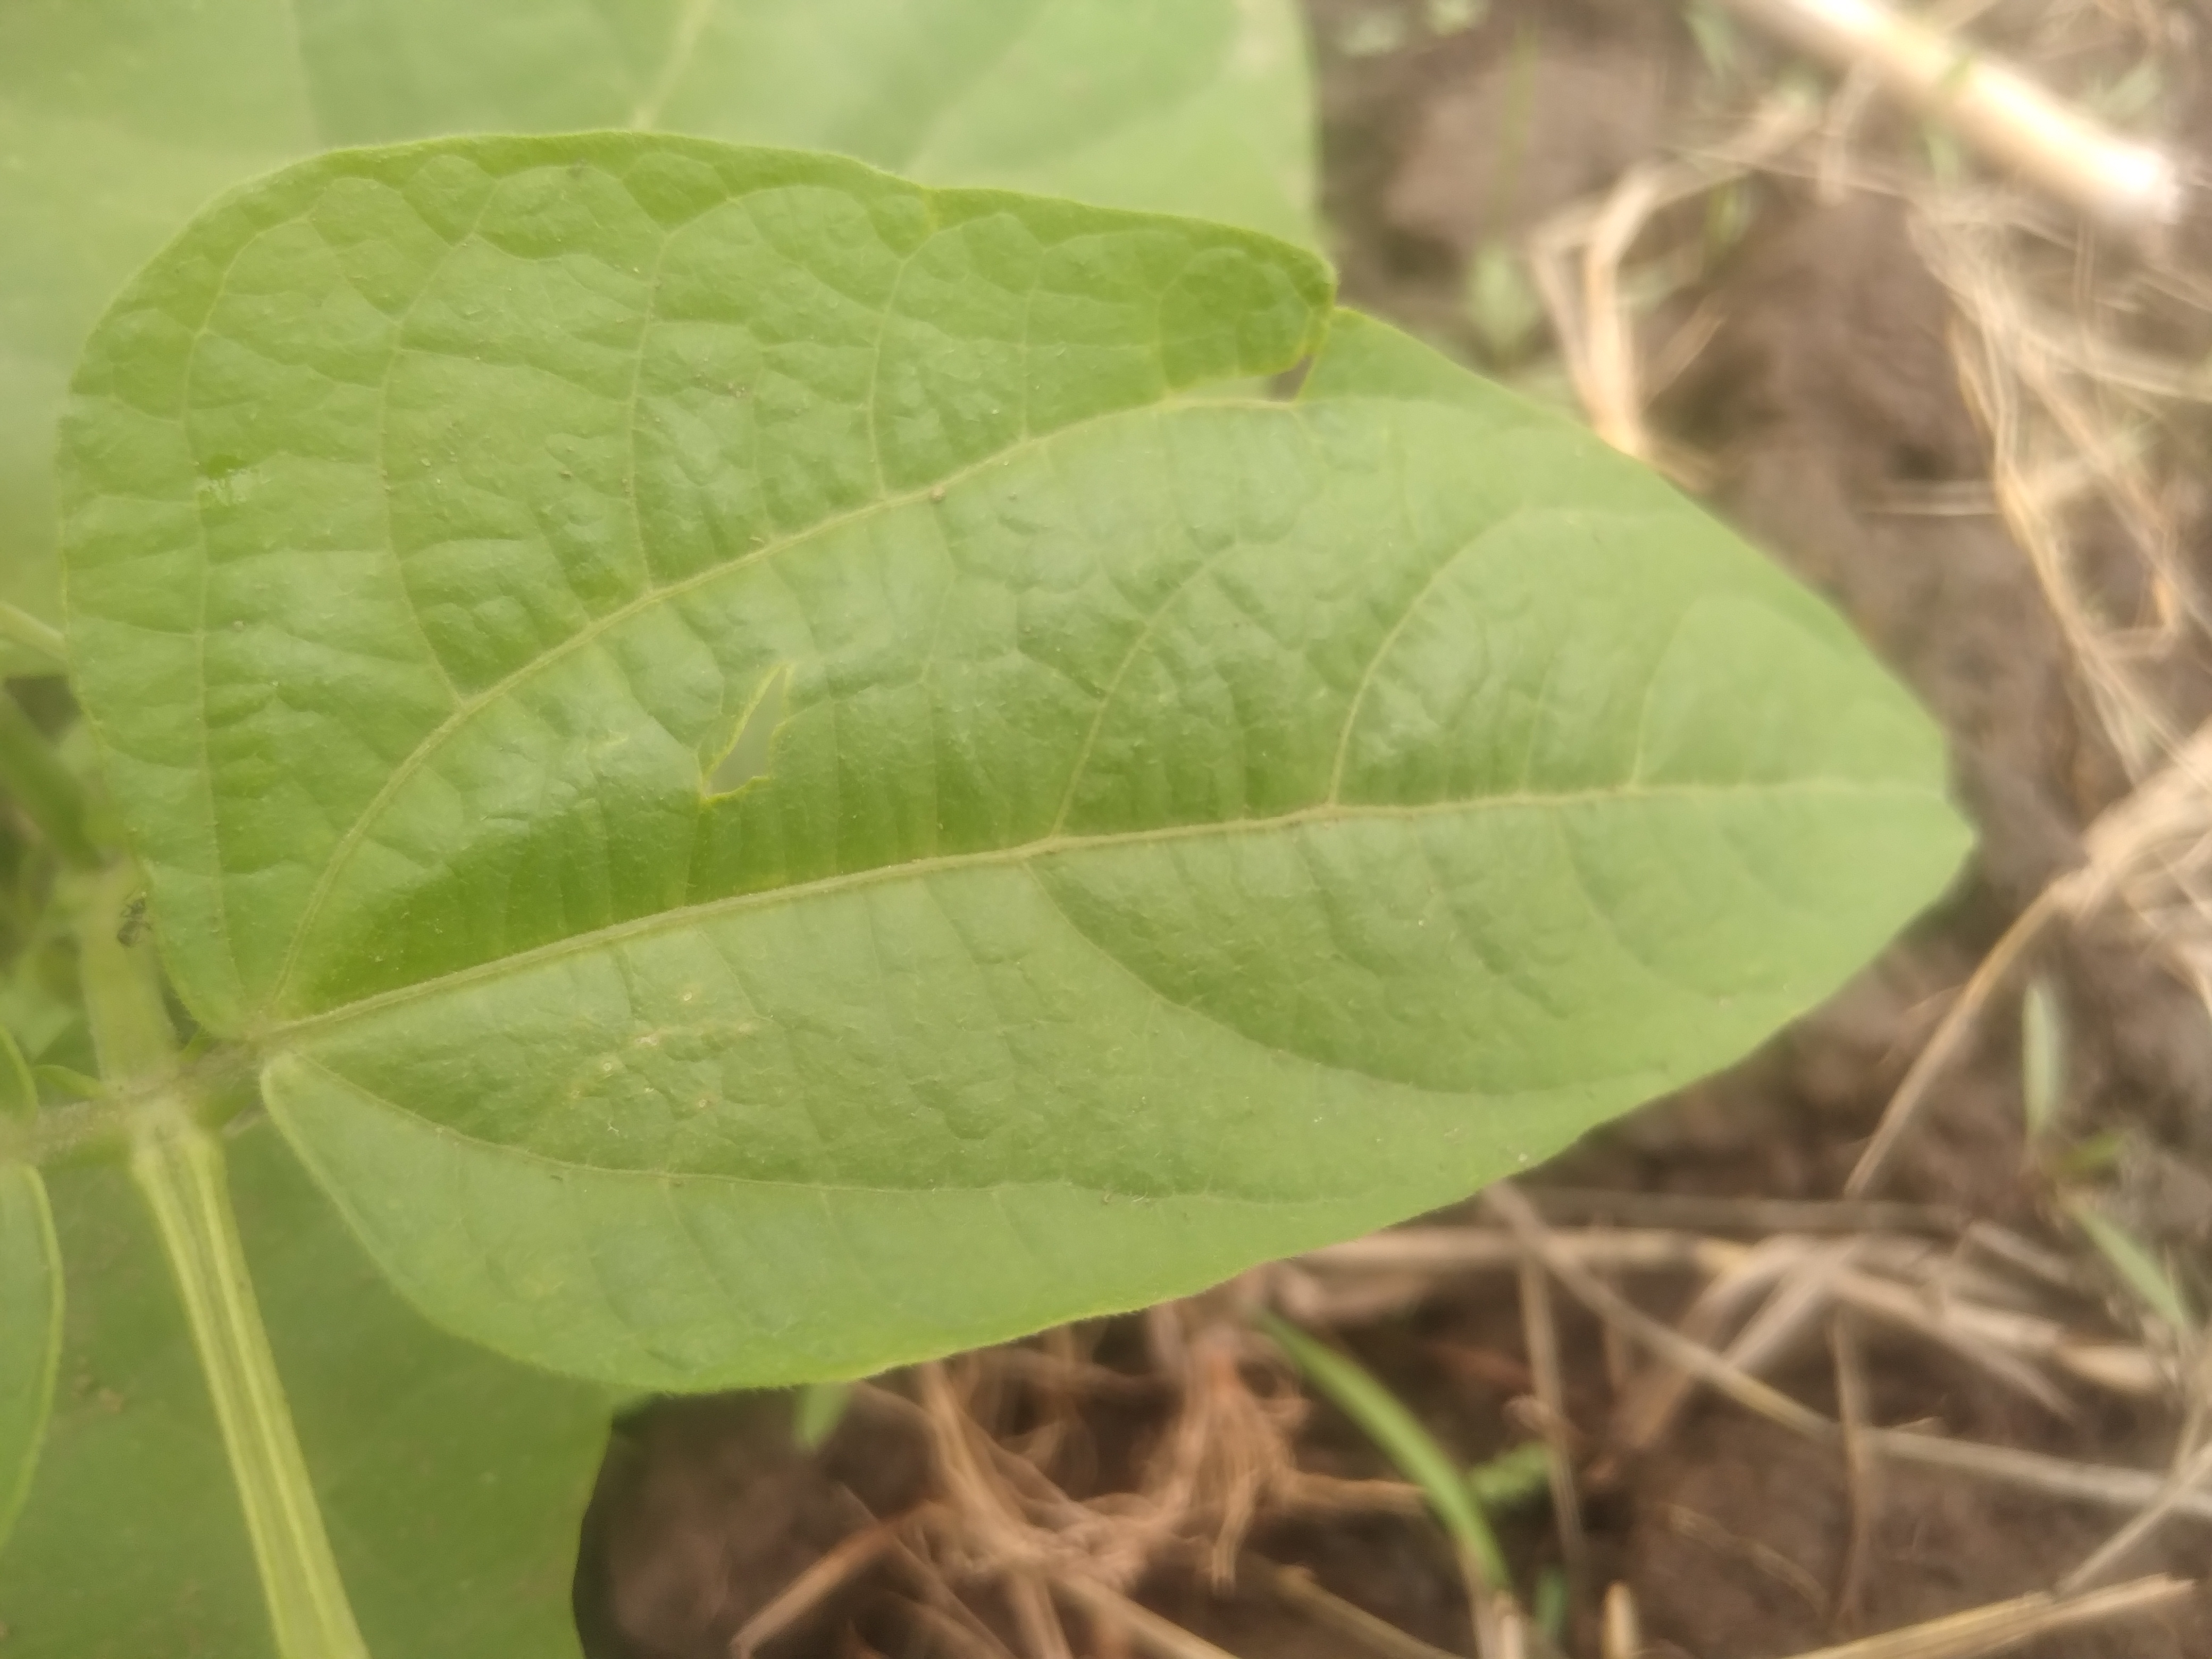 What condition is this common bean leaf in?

healthy
